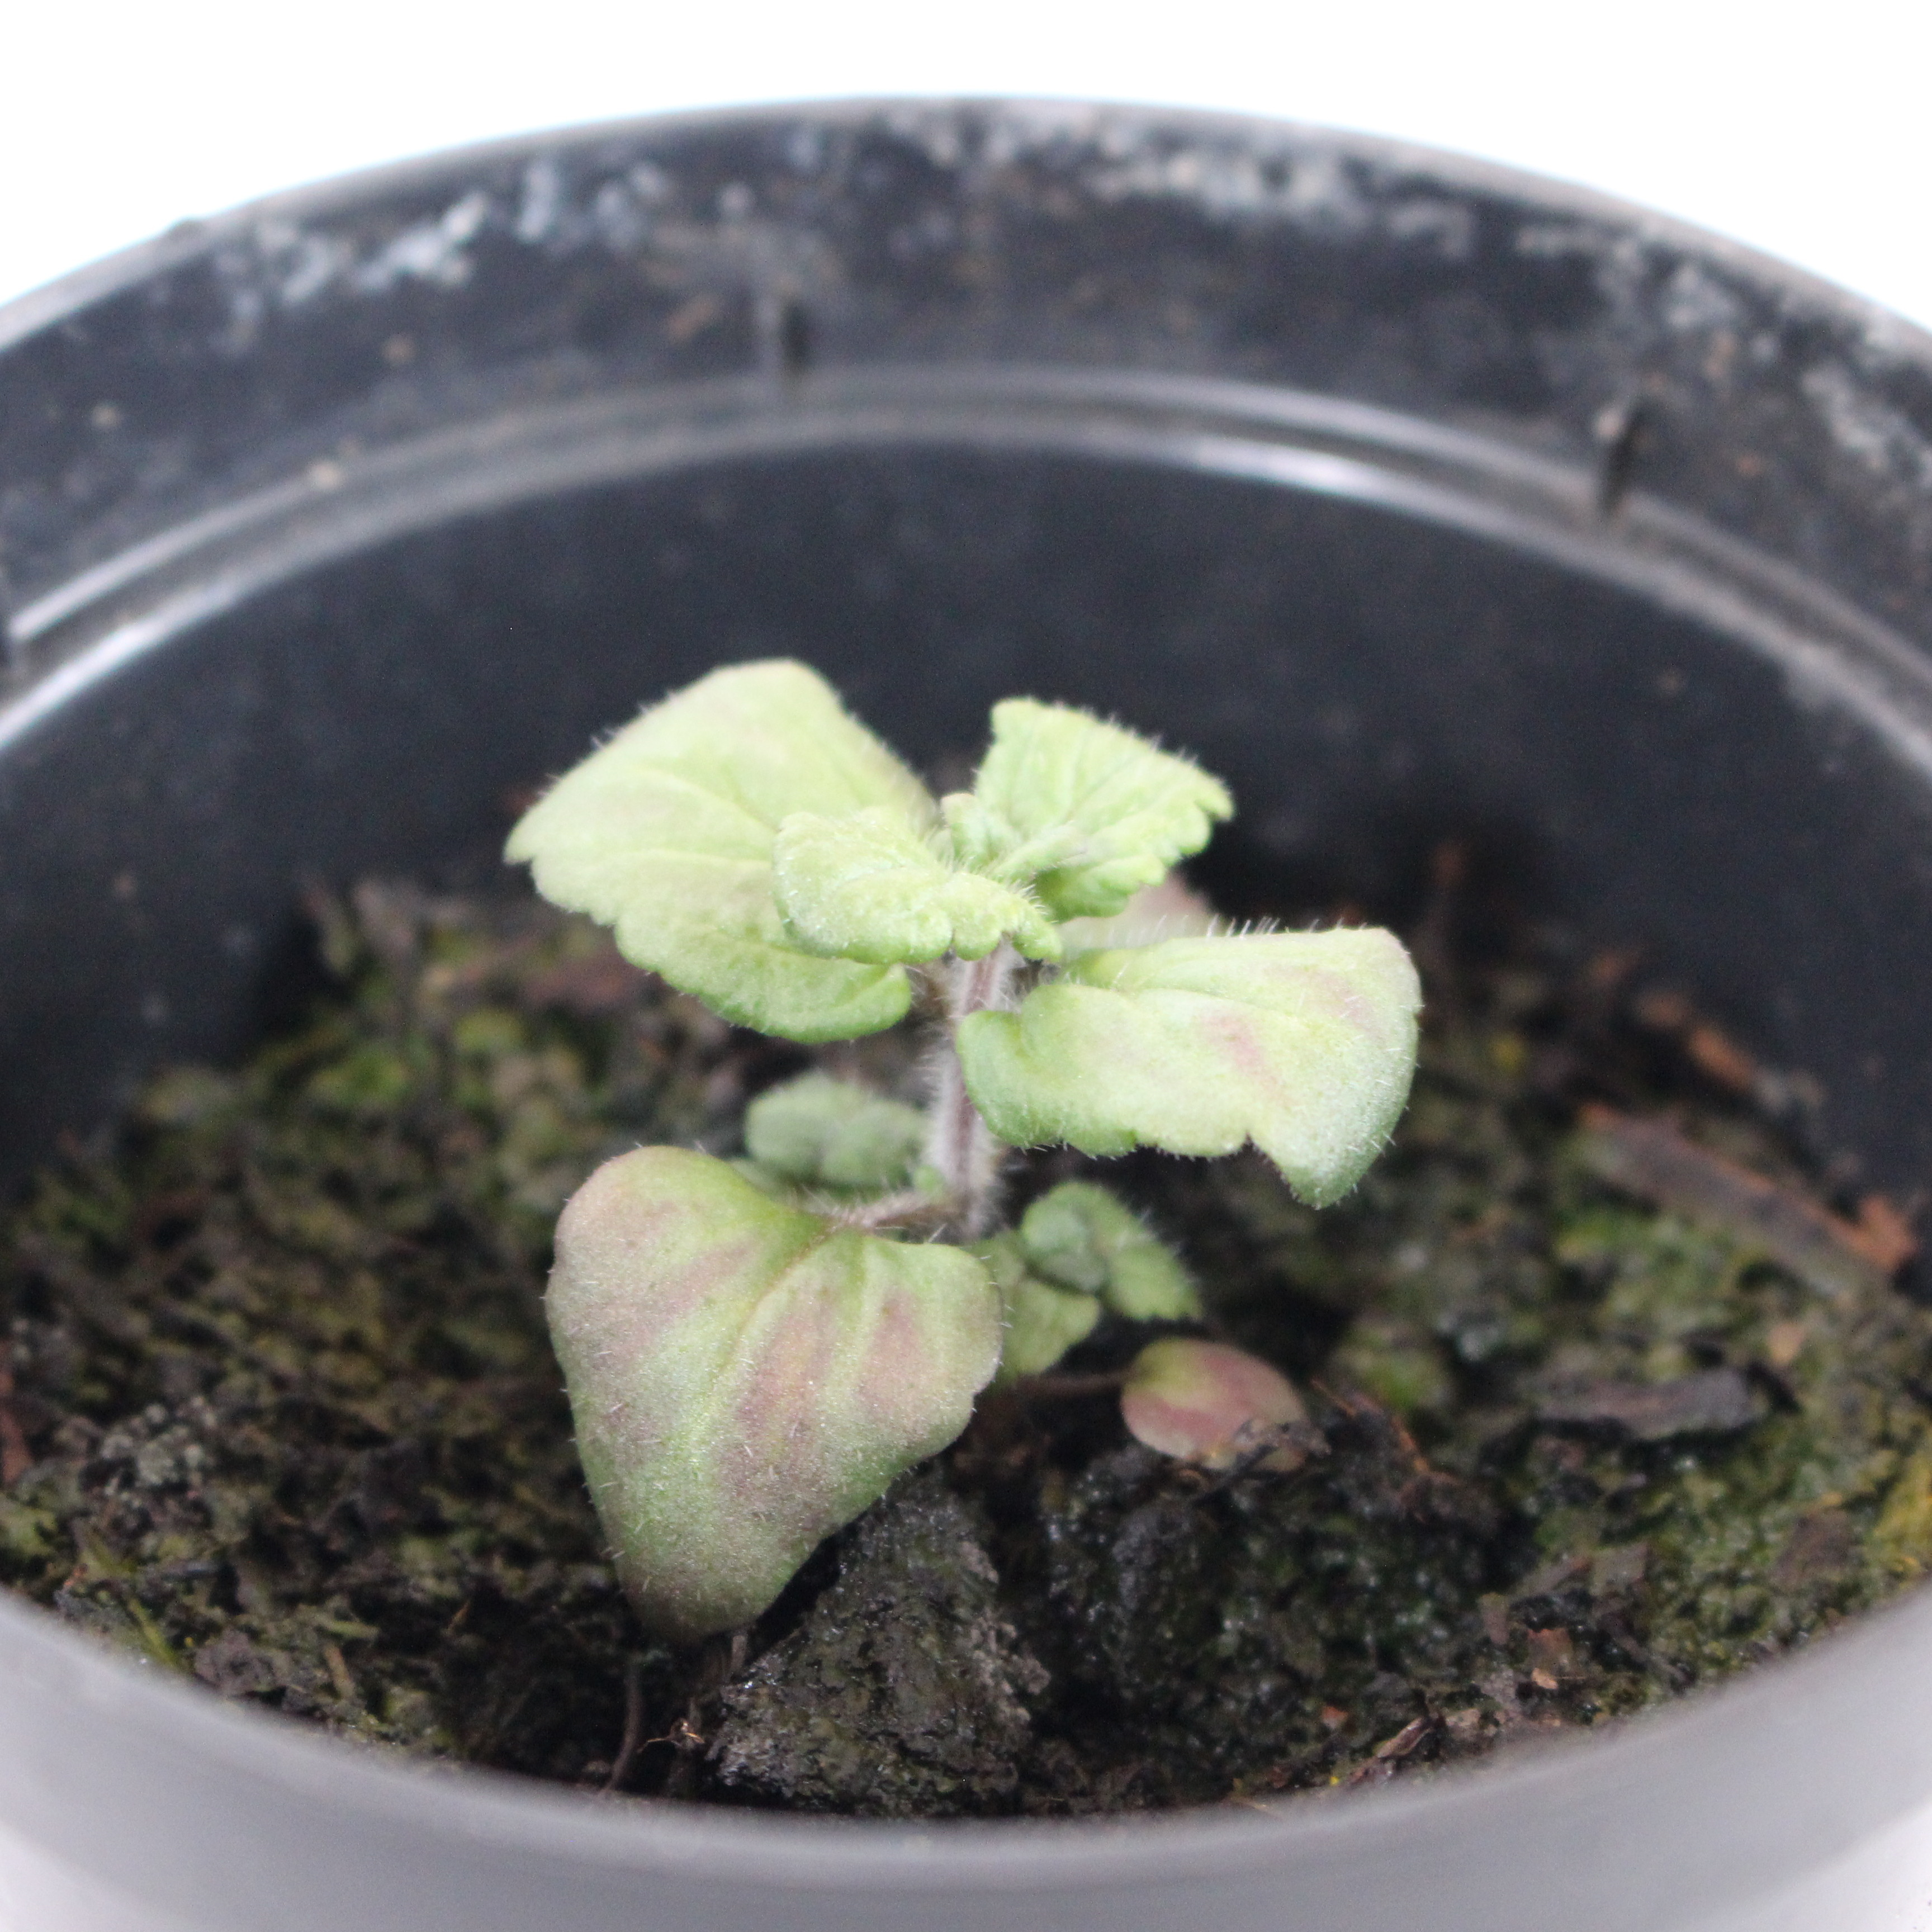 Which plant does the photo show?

Veronica persica
